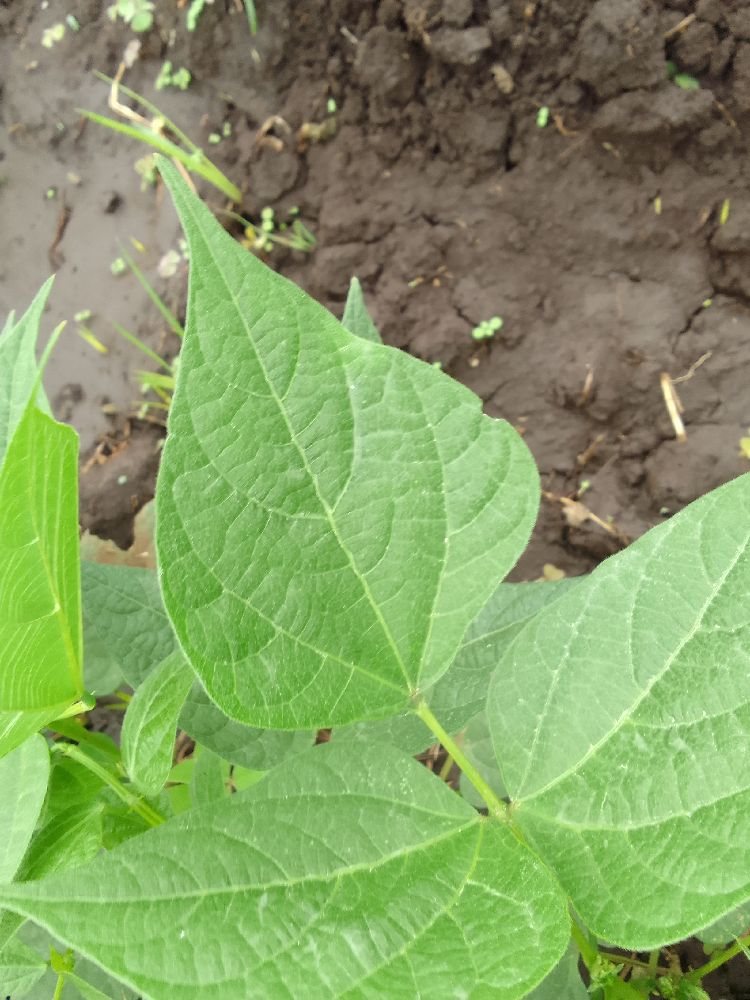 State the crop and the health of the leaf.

common bean, healthy
